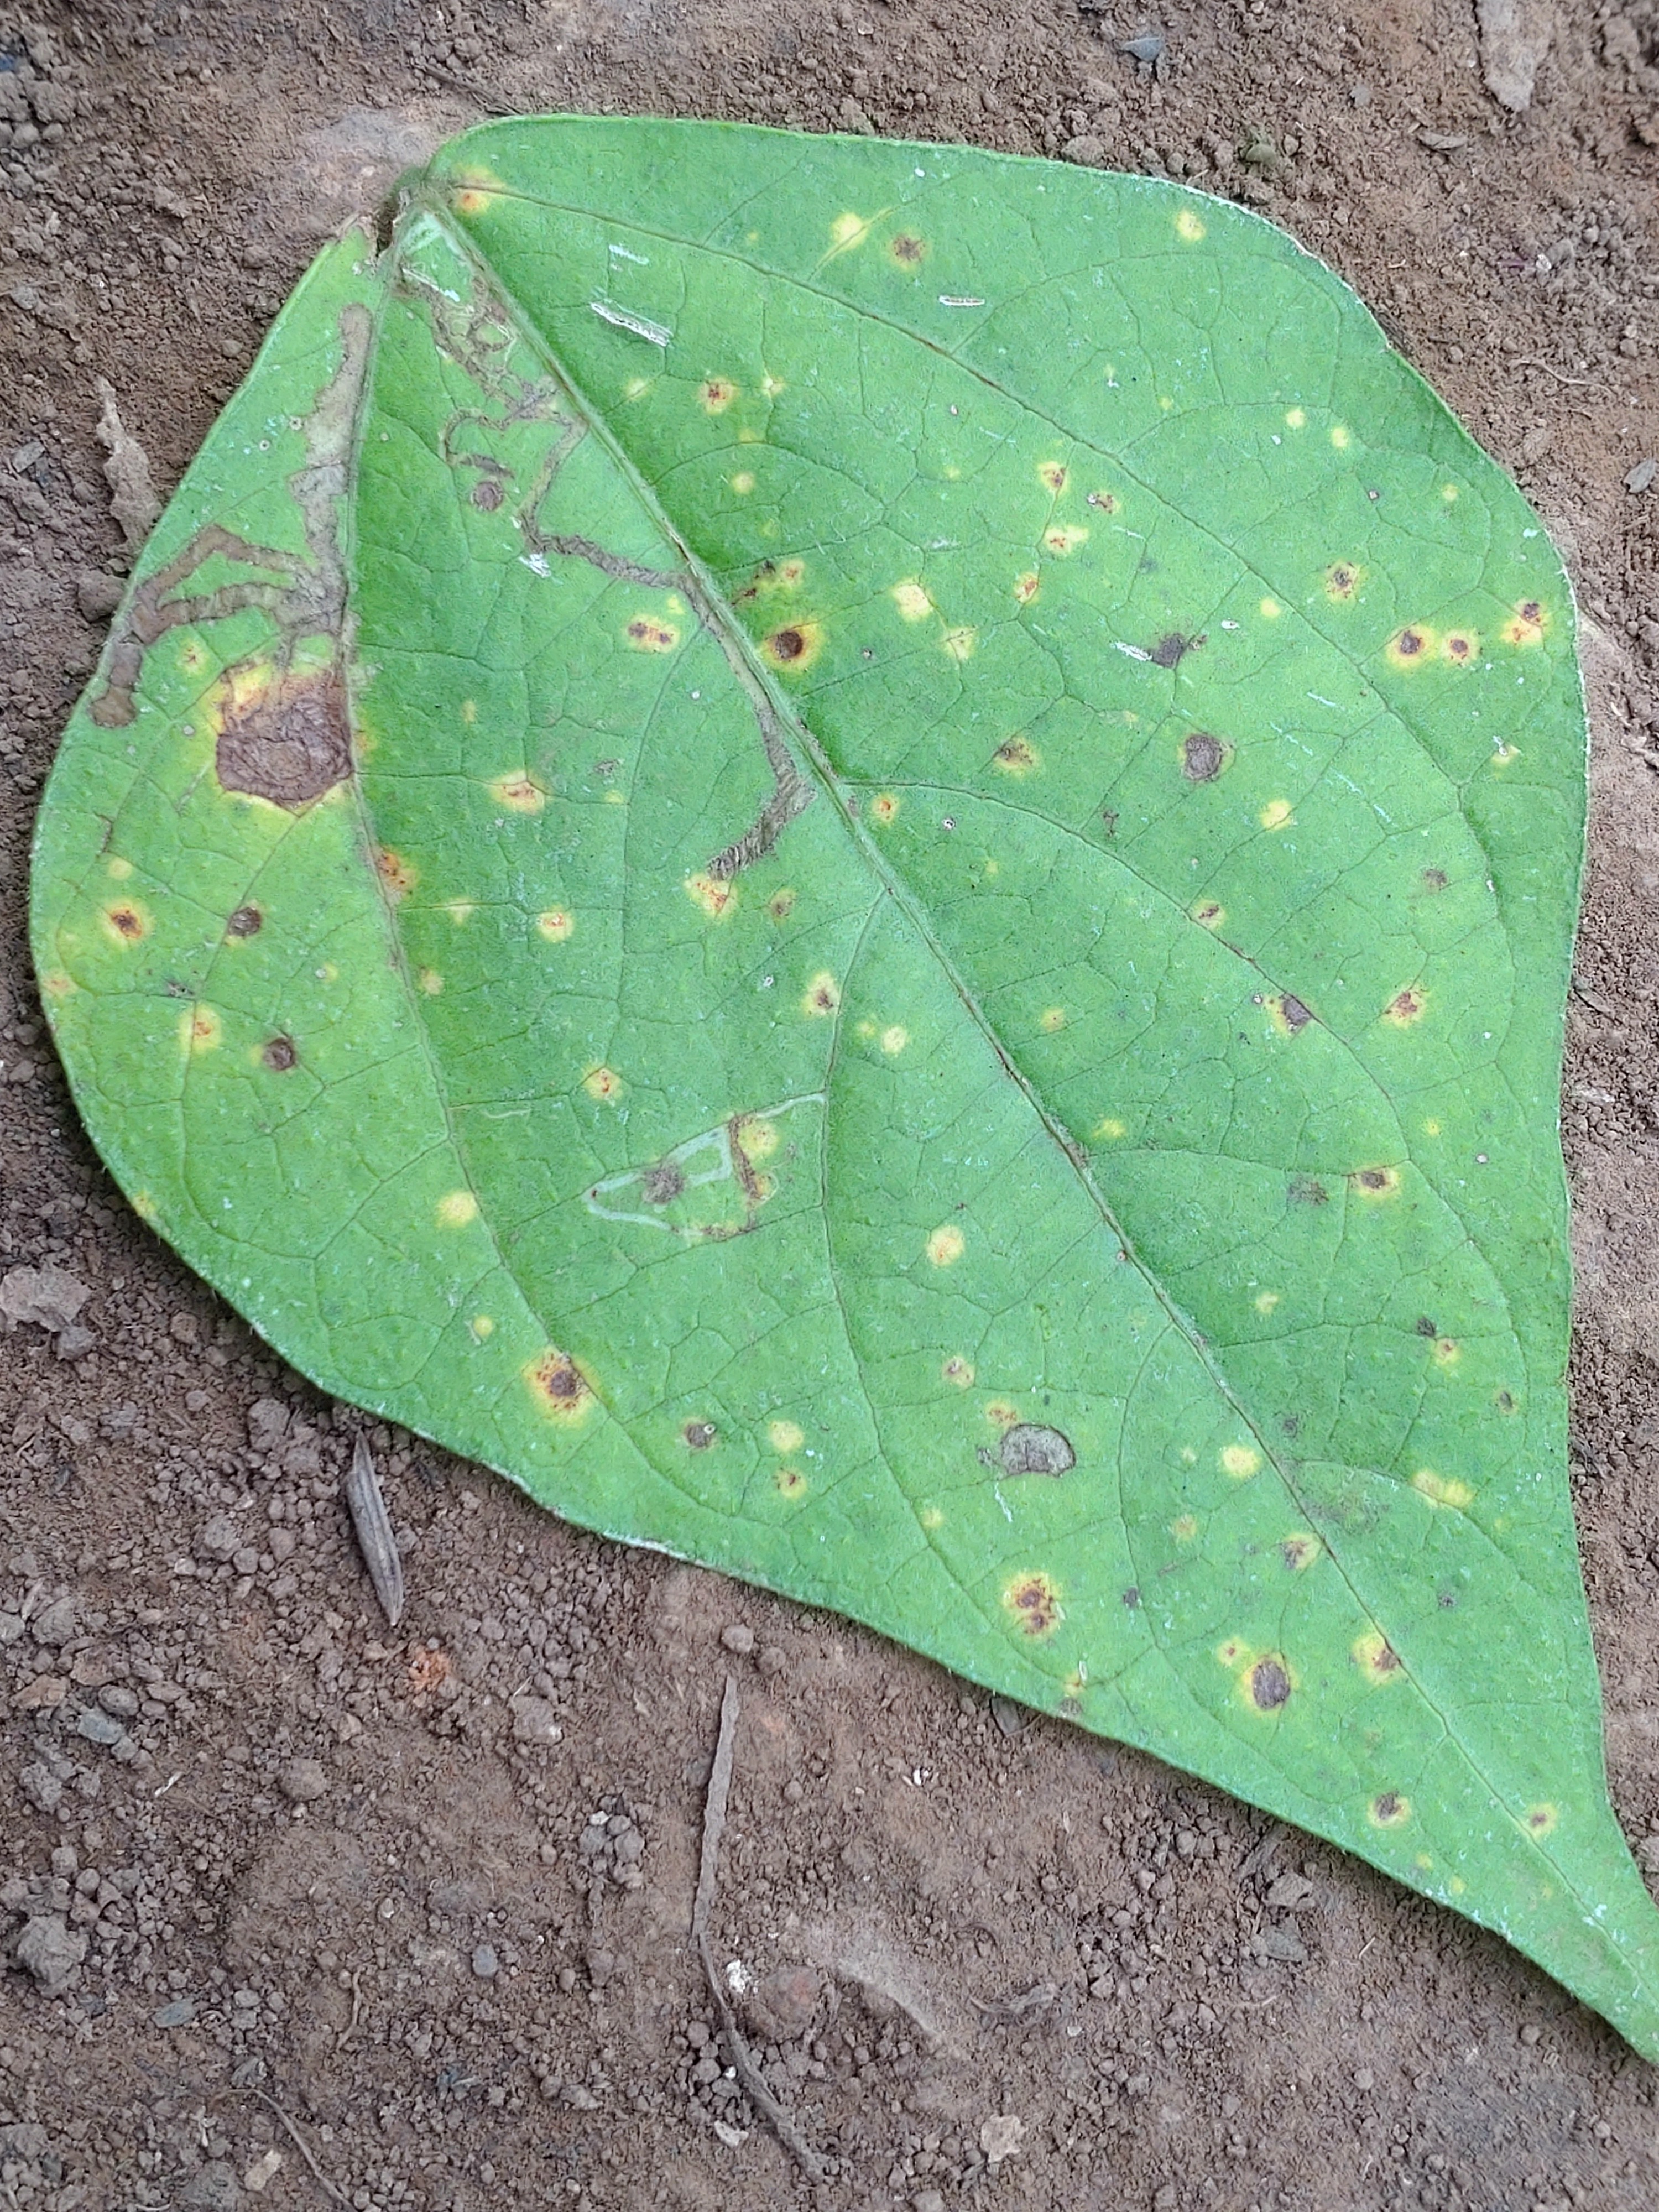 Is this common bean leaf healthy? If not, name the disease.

rust
